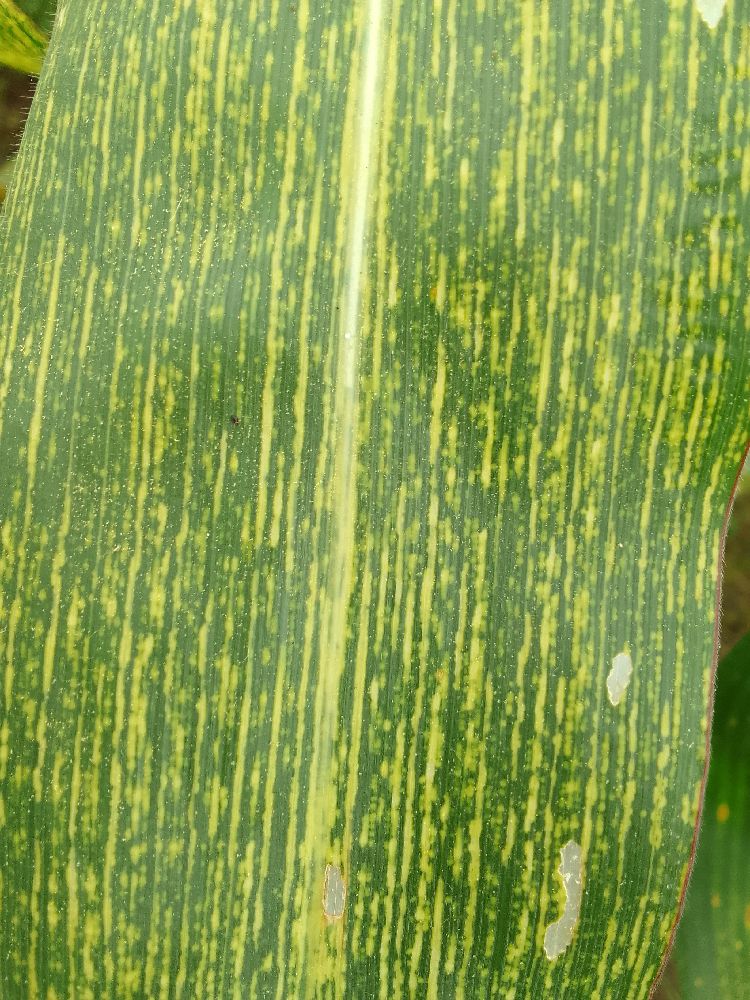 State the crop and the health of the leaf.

maize, maize streak virus
